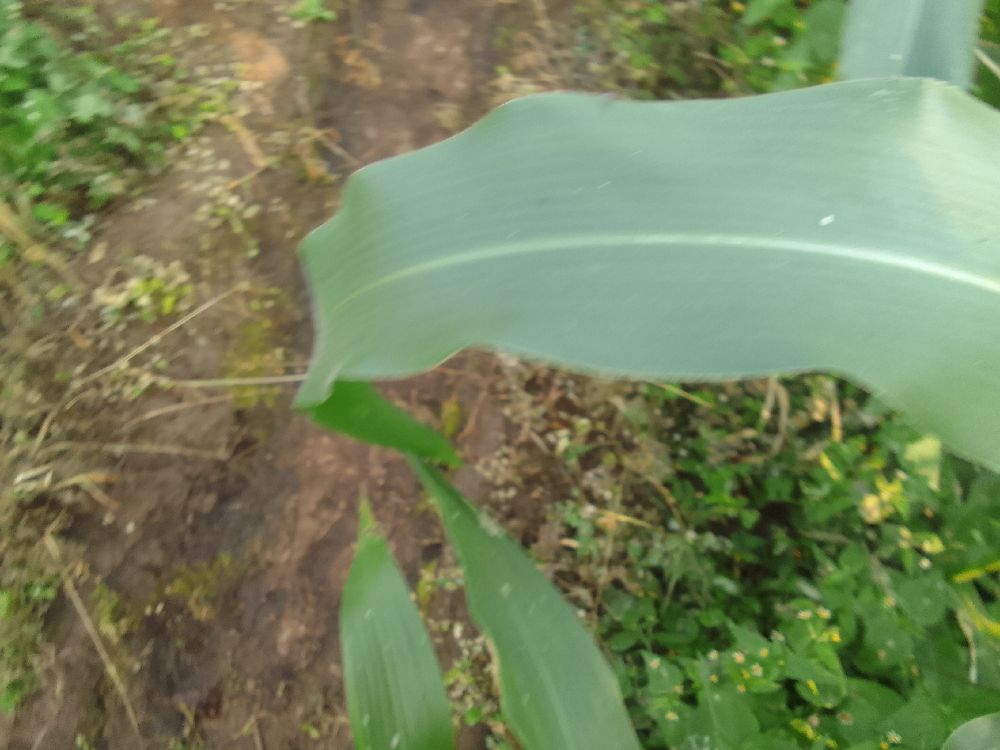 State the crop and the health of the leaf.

maize, healthy
